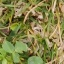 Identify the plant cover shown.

unstructured weed
